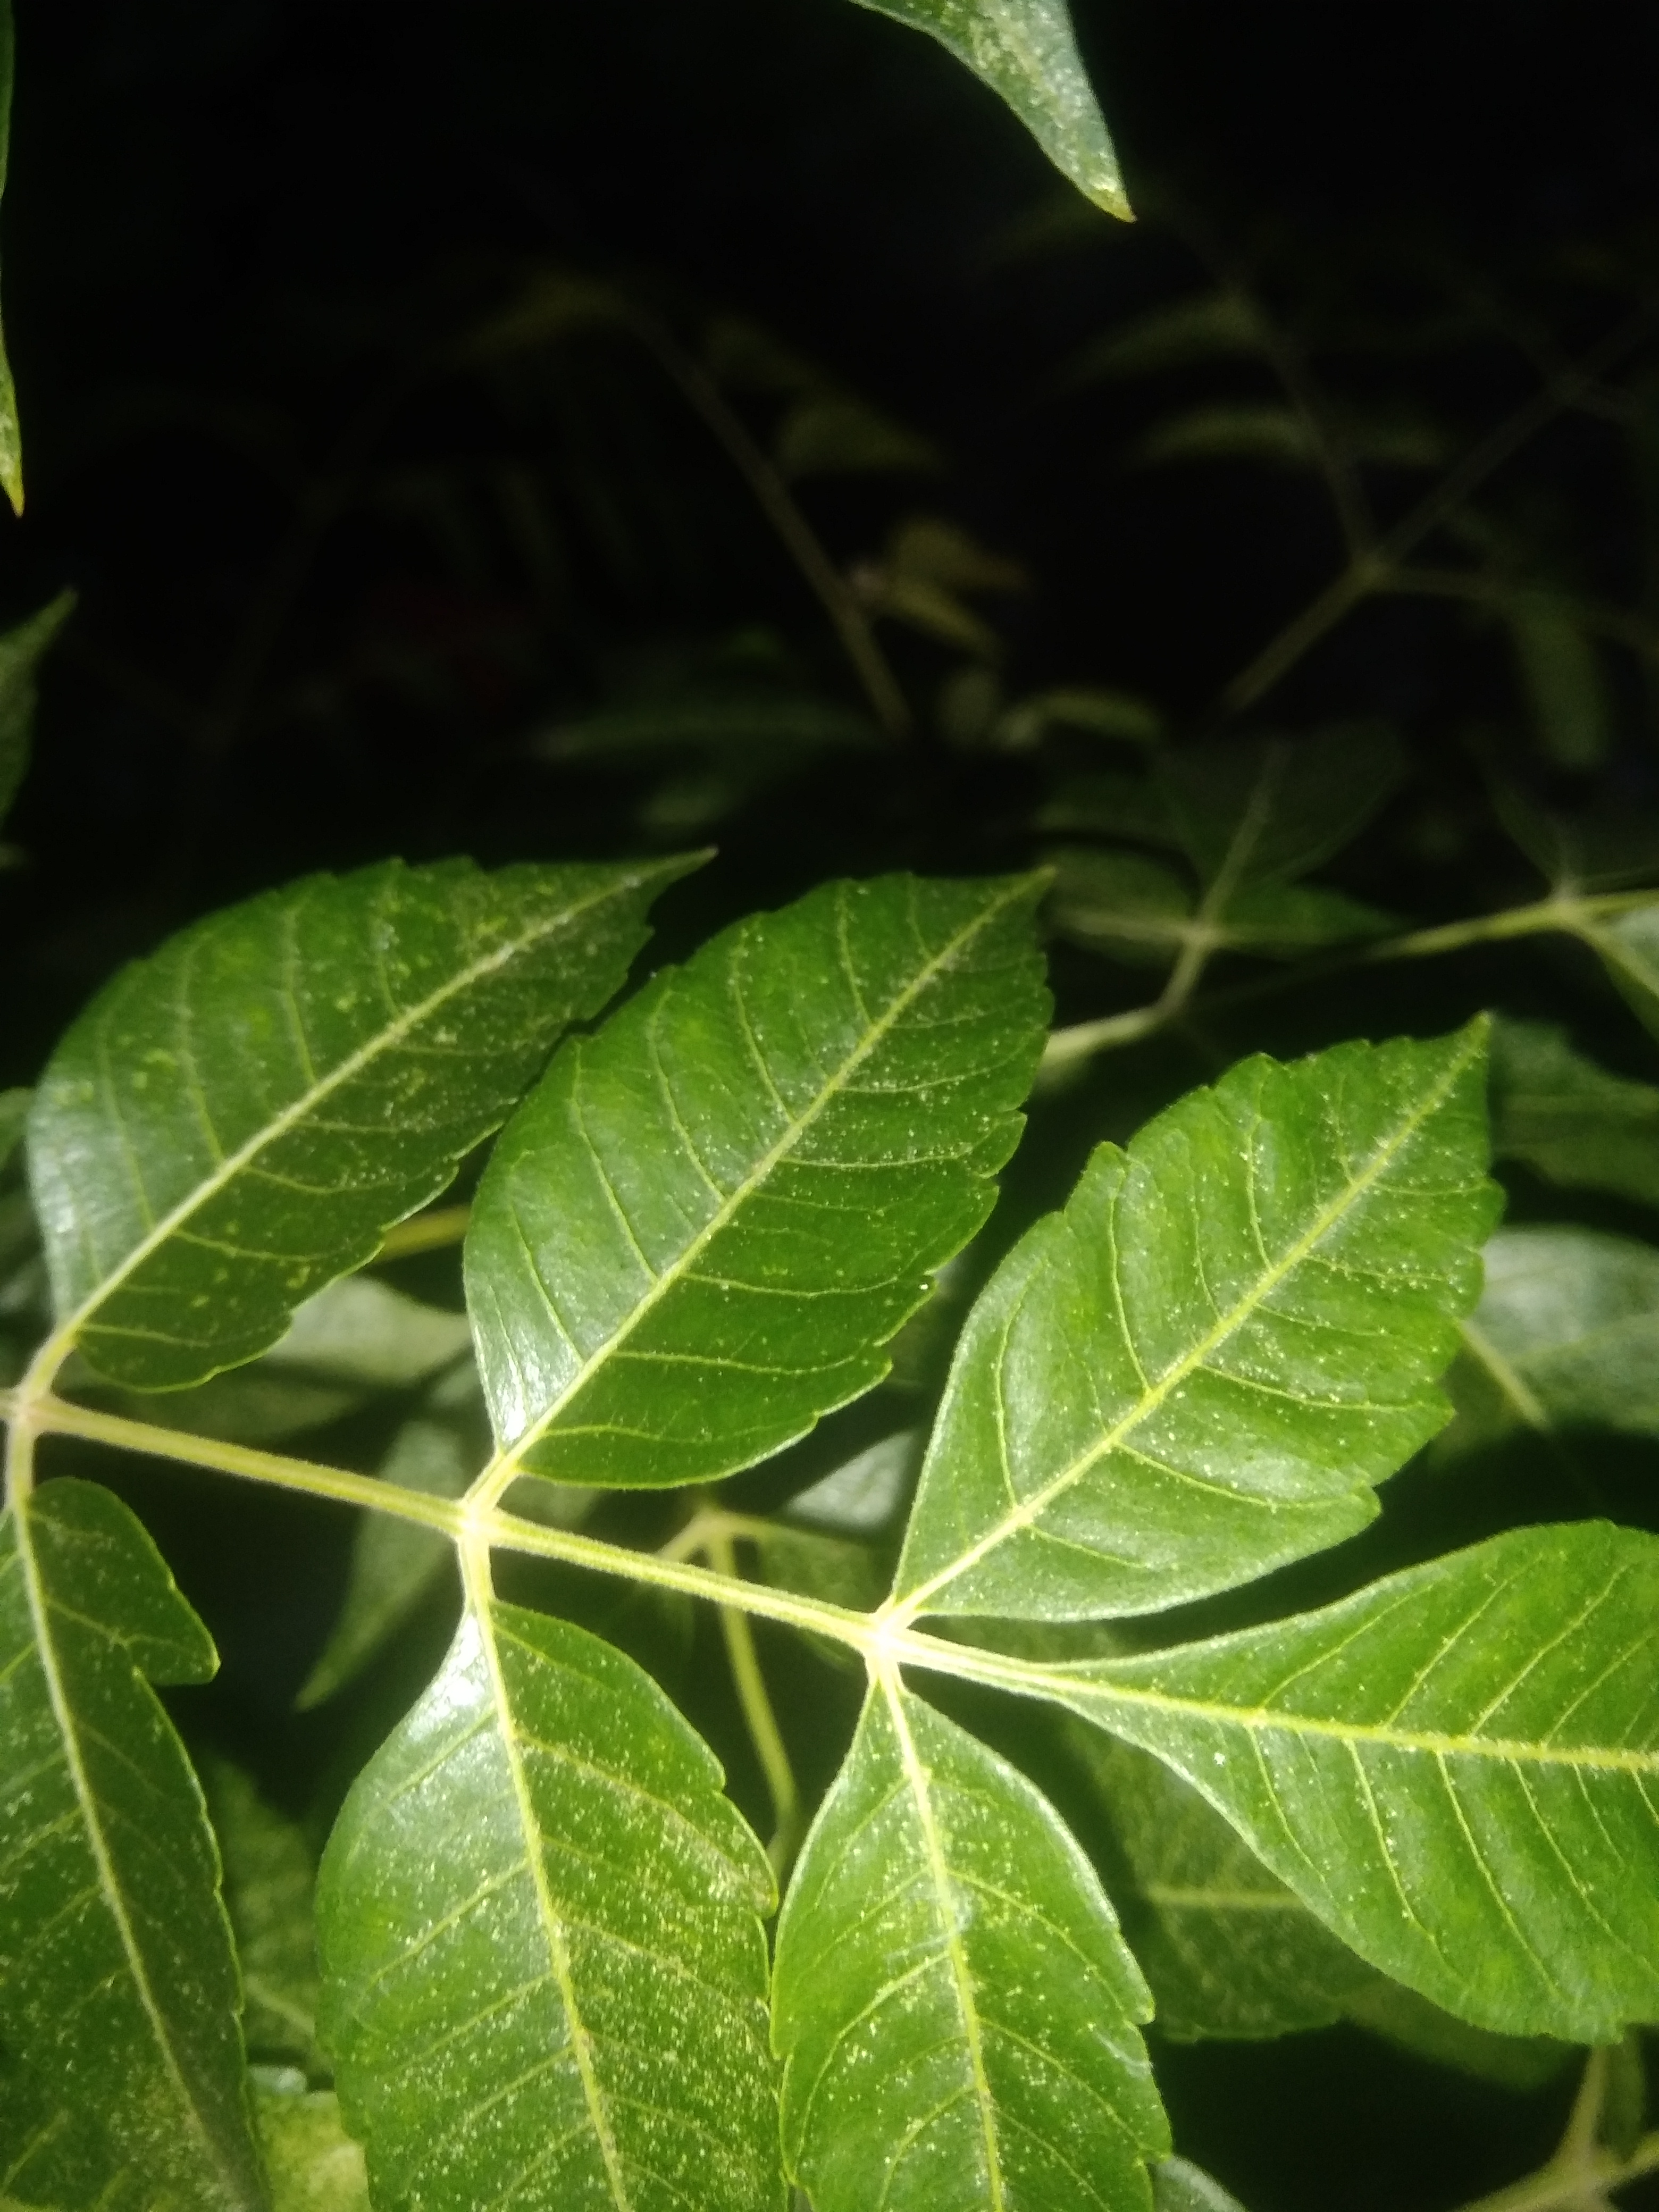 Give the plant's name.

neem
